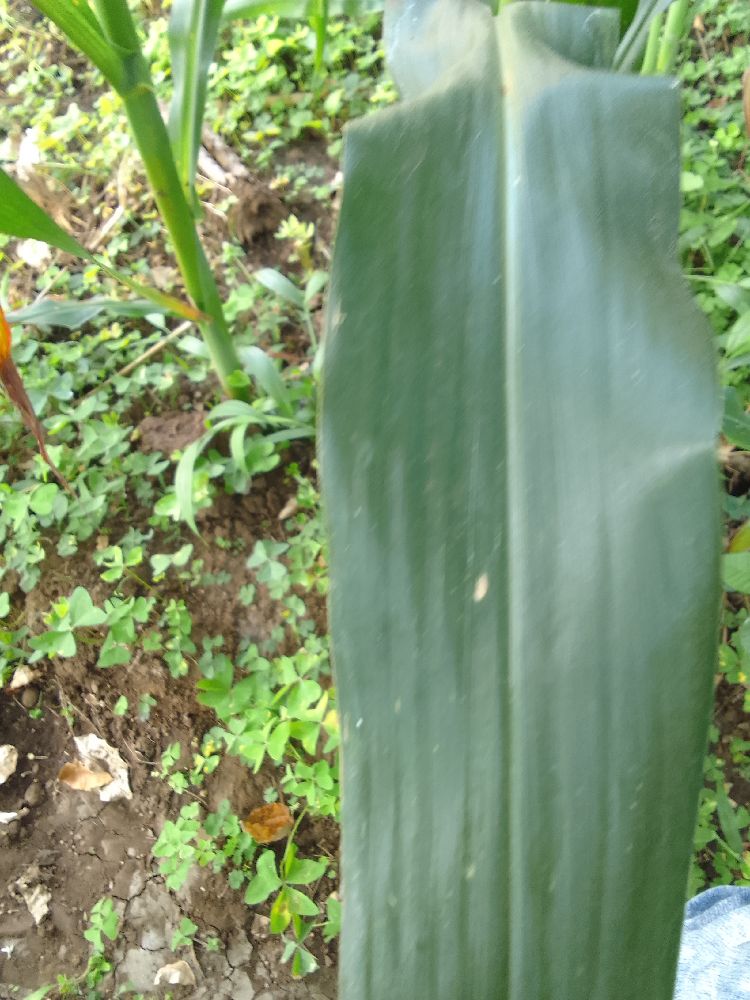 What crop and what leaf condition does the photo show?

maize, healthy
